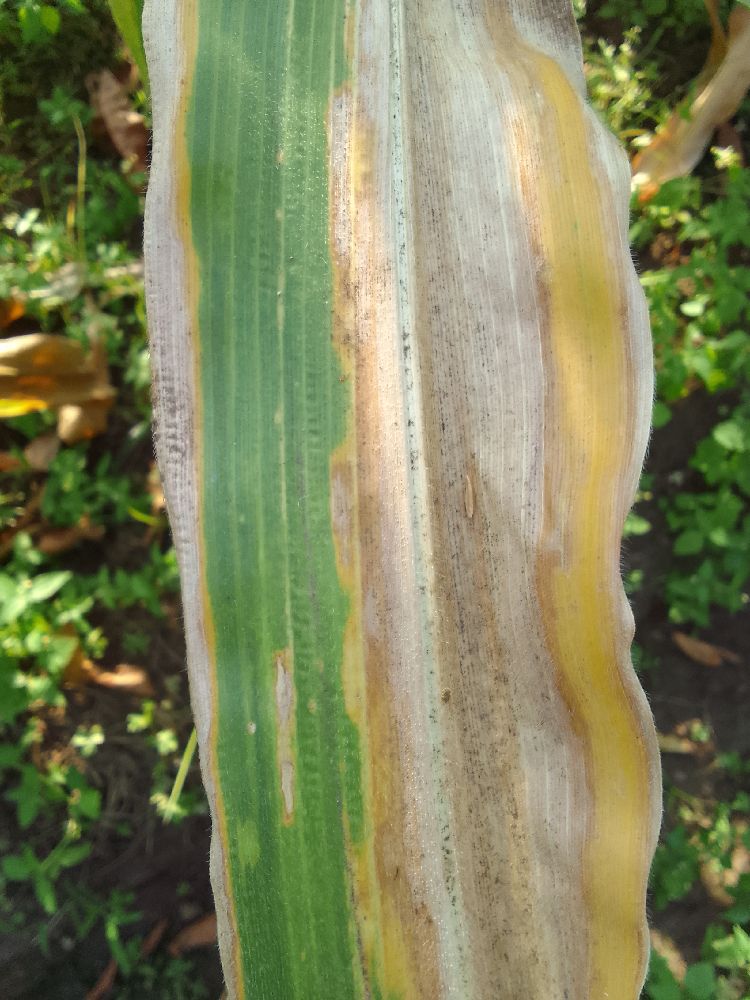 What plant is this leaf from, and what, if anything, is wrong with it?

maize, maize lethal necrosis
